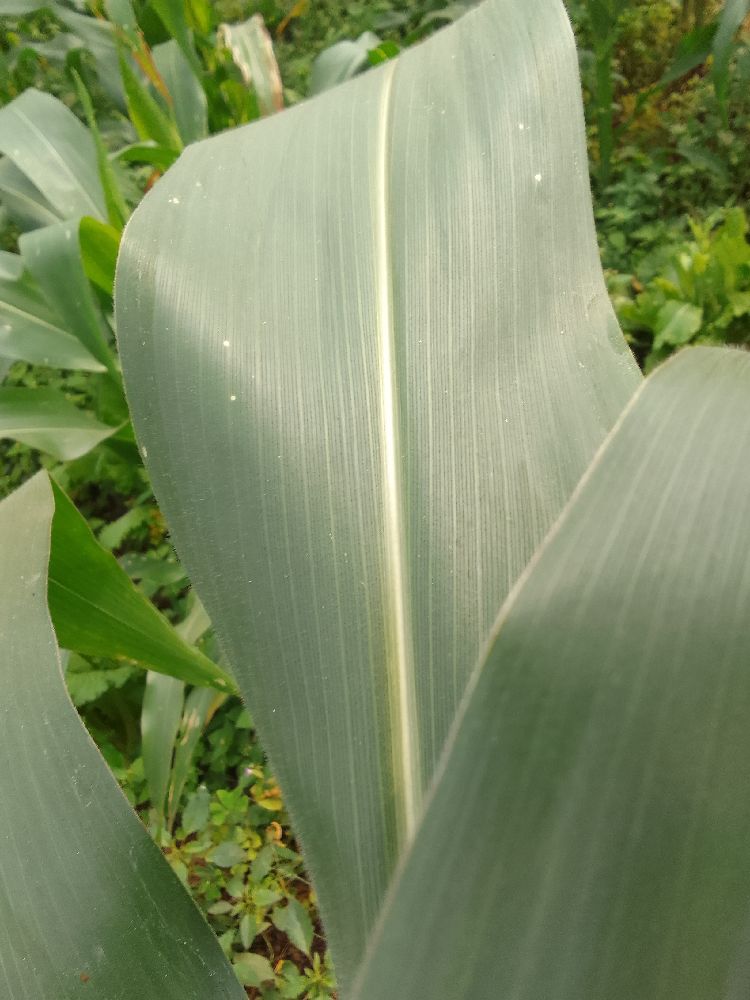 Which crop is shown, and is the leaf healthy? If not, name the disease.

maize, healthy
